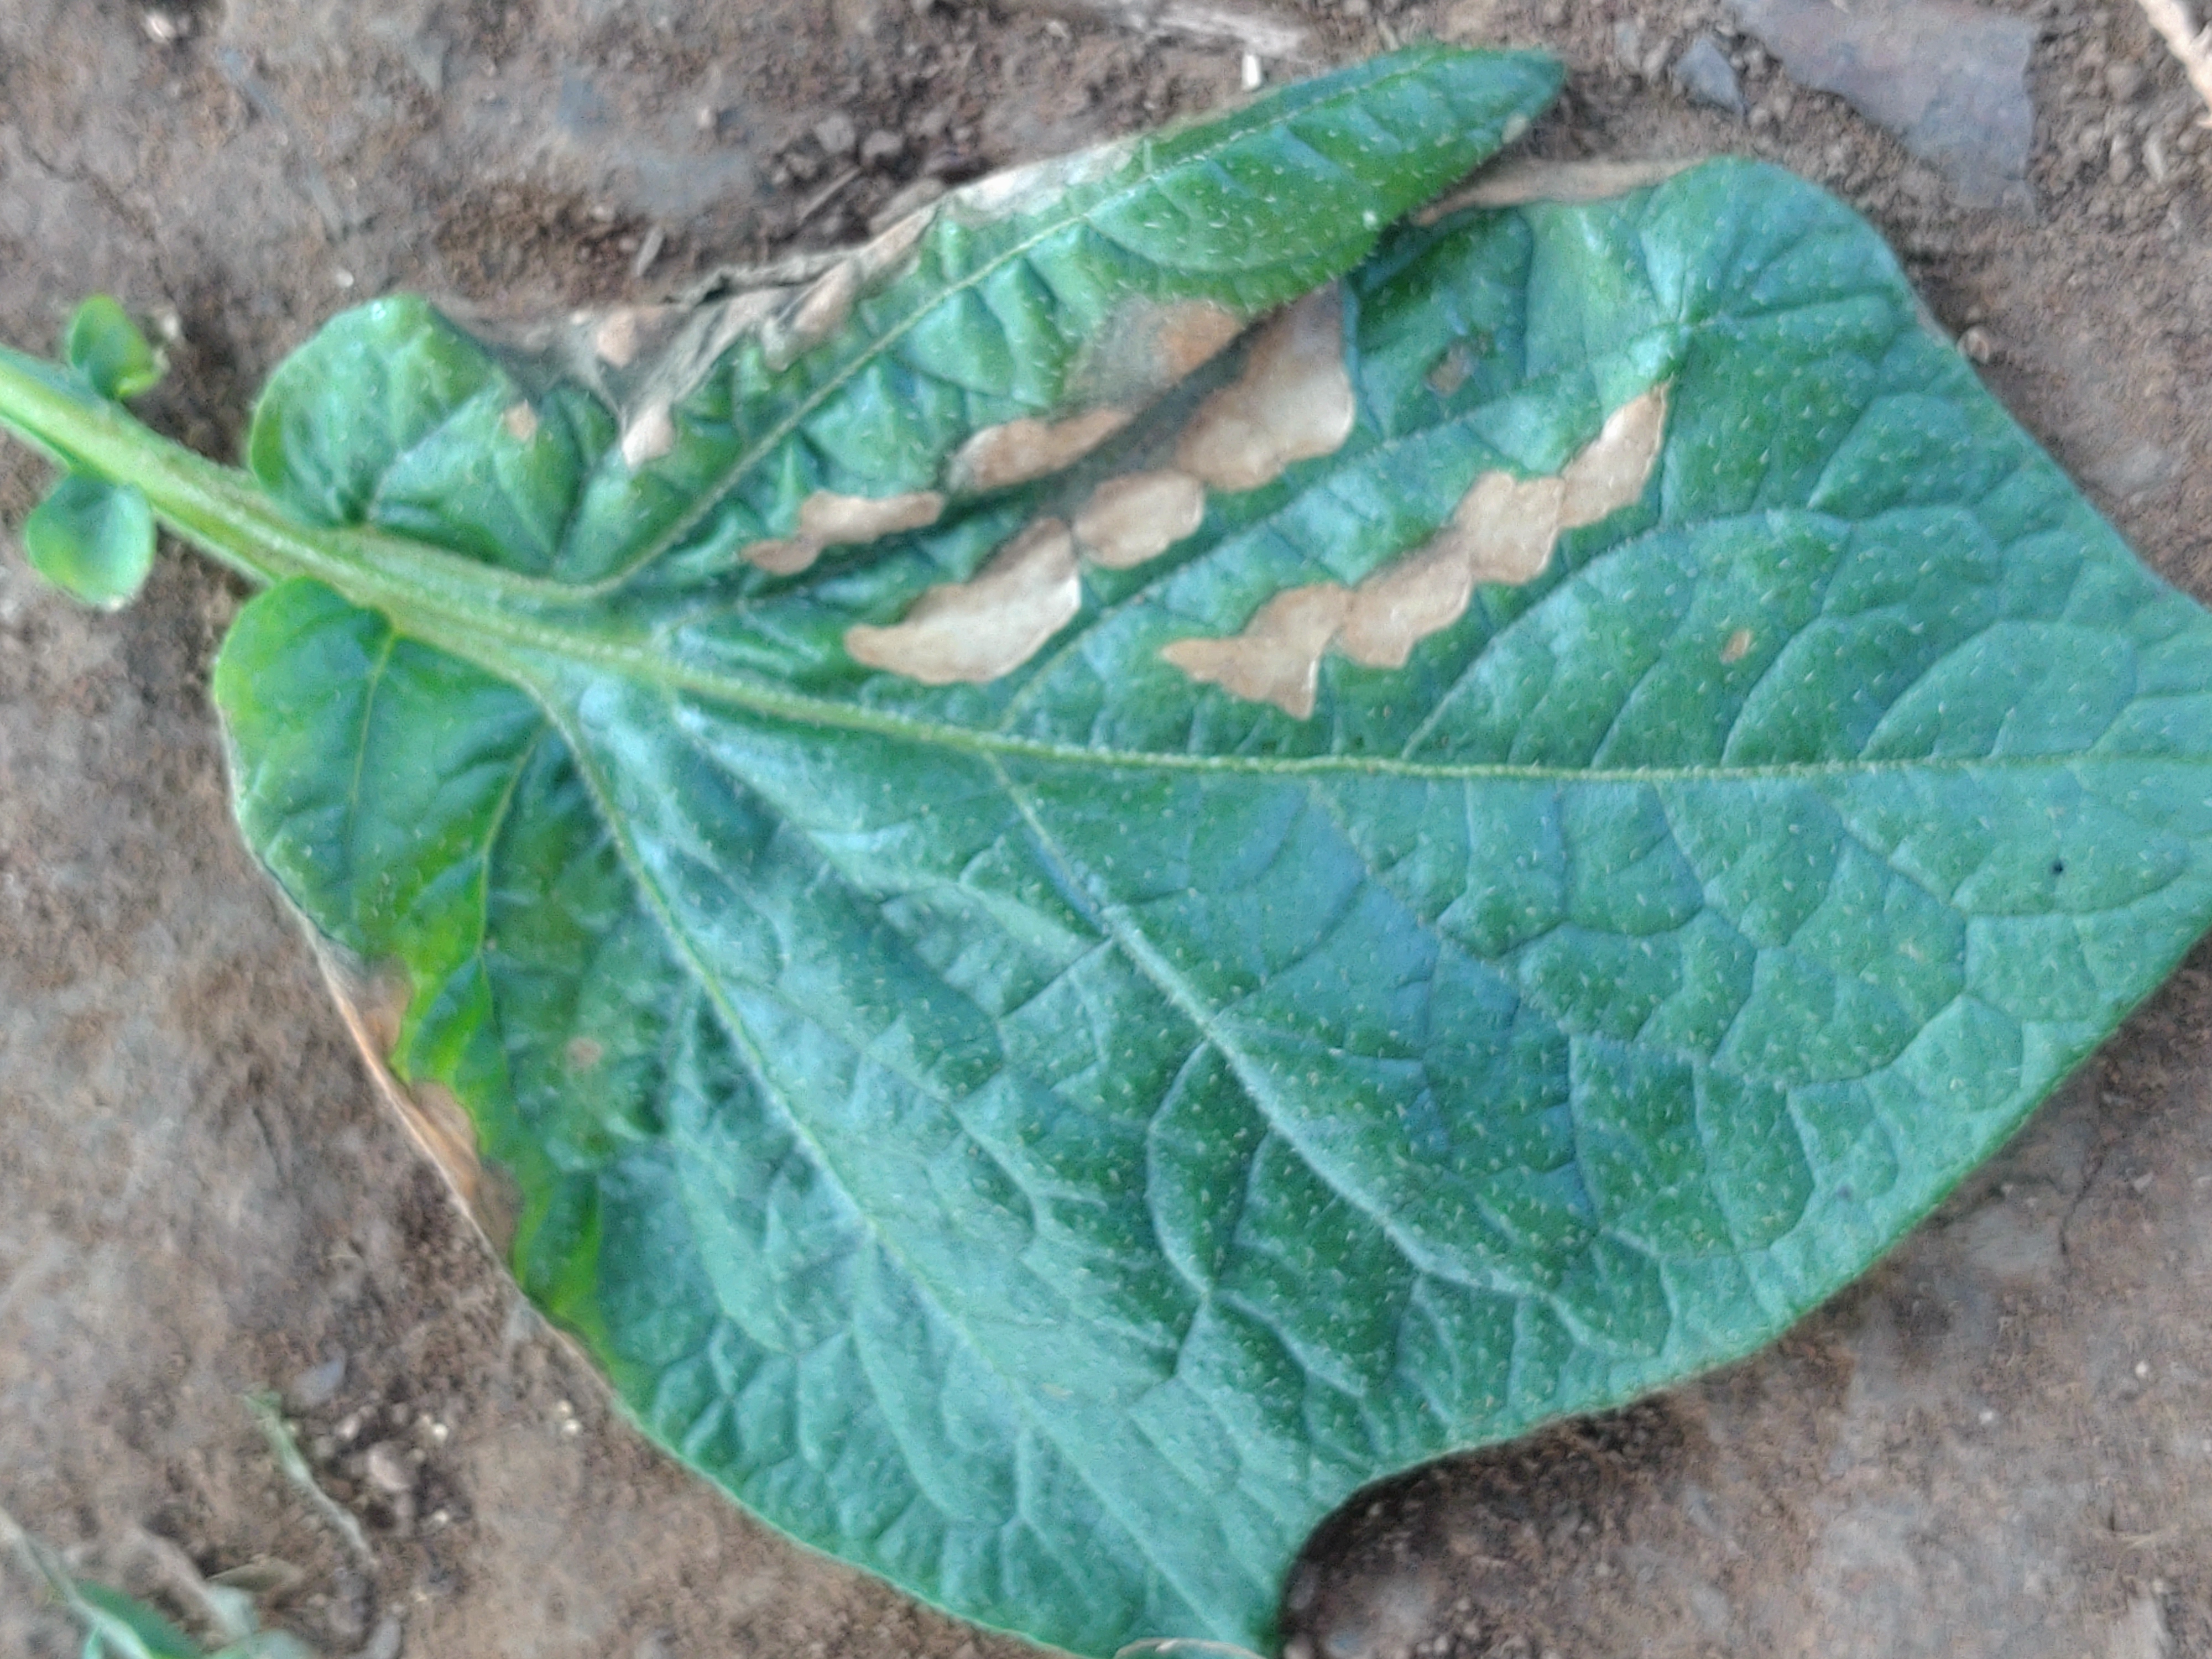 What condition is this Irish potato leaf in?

early blight
